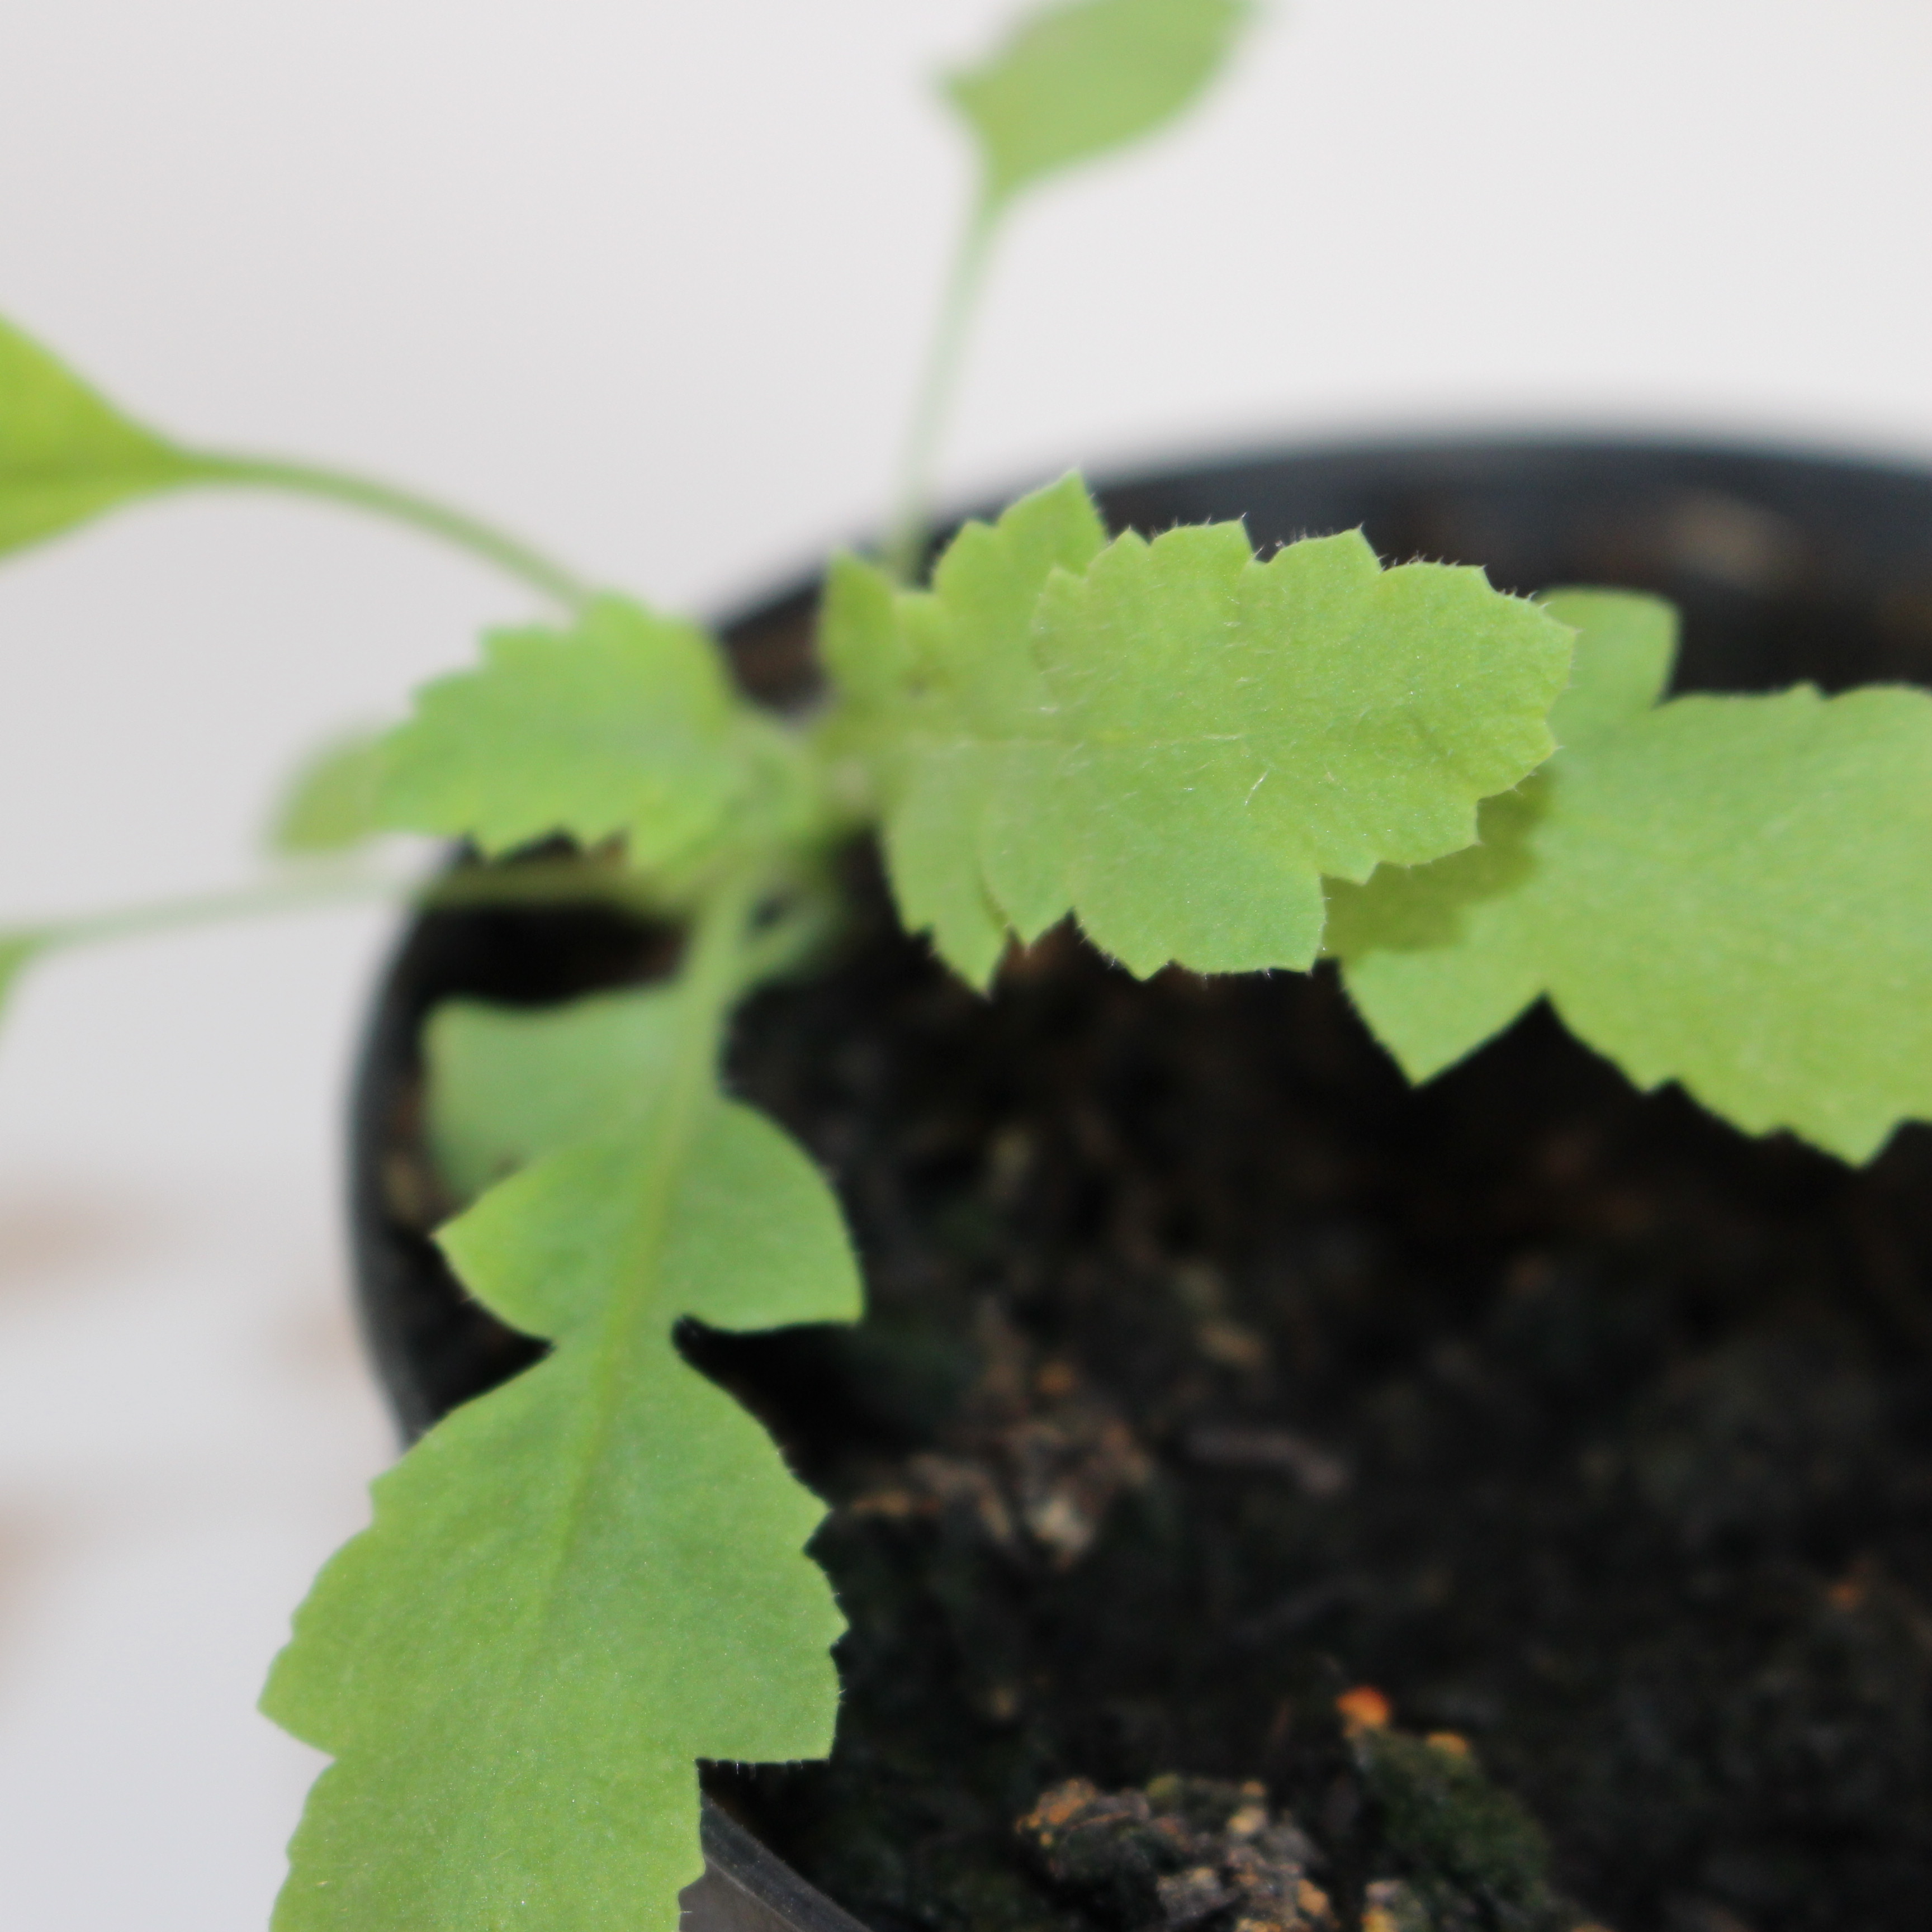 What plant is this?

Papaver rhoeas
